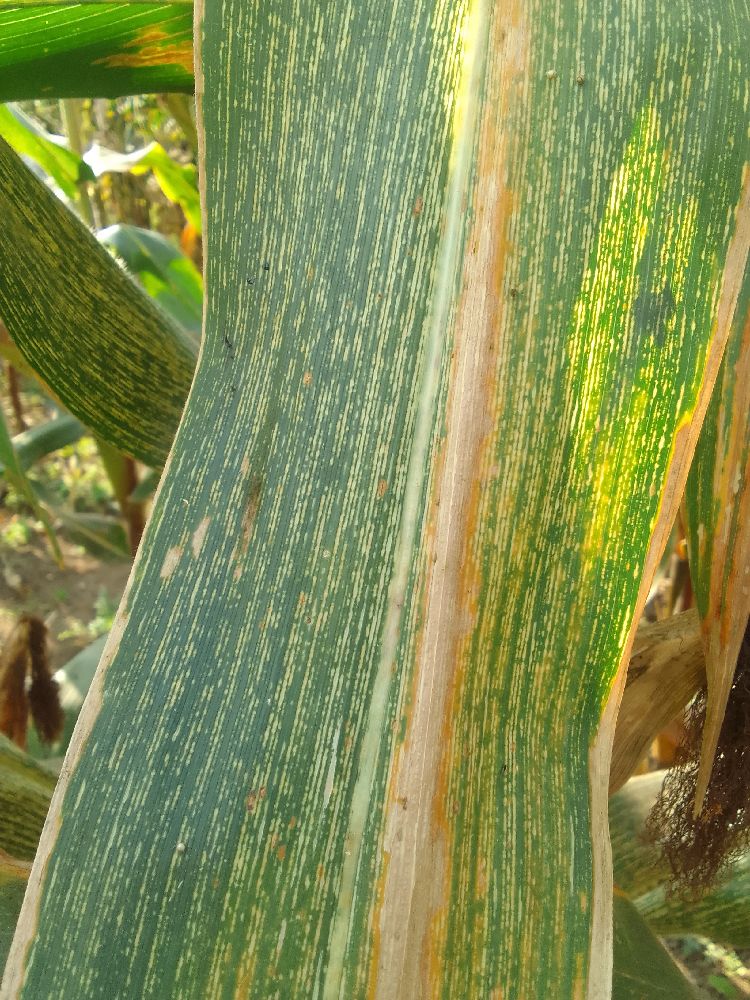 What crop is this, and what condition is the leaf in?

maize, maize streak virus
